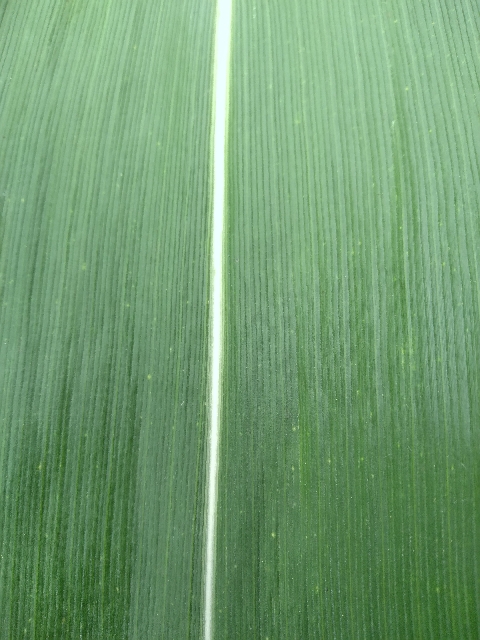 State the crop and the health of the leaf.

maize, healthy
